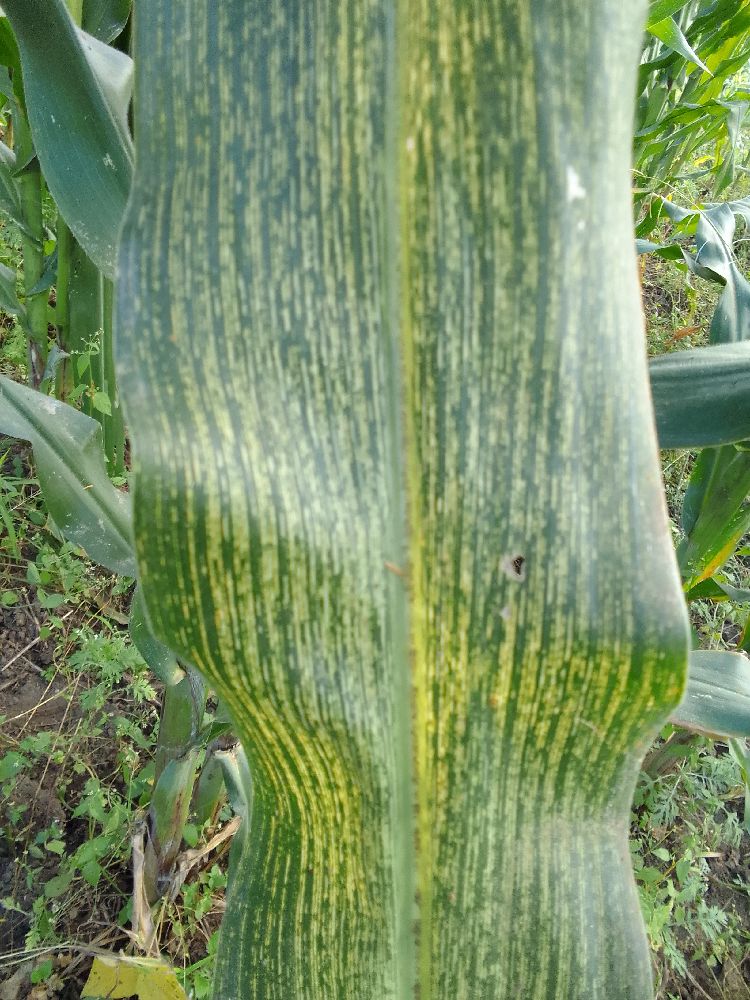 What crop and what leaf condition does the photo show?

maize, maize streak virus
